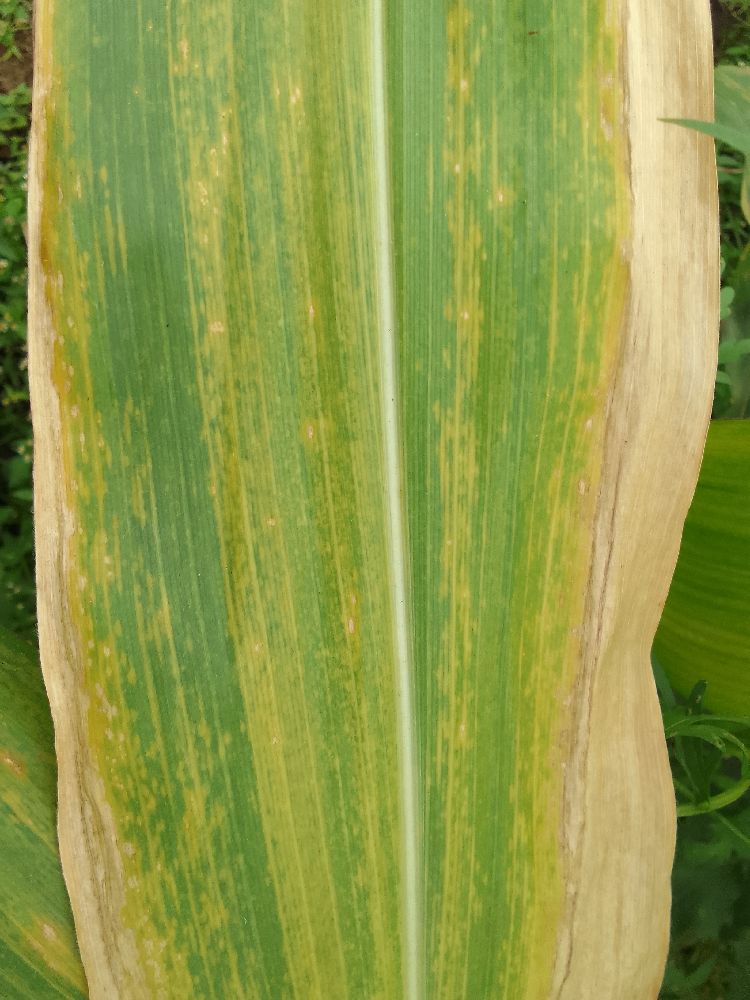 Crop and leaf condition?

maize, maize lethal necrosis
